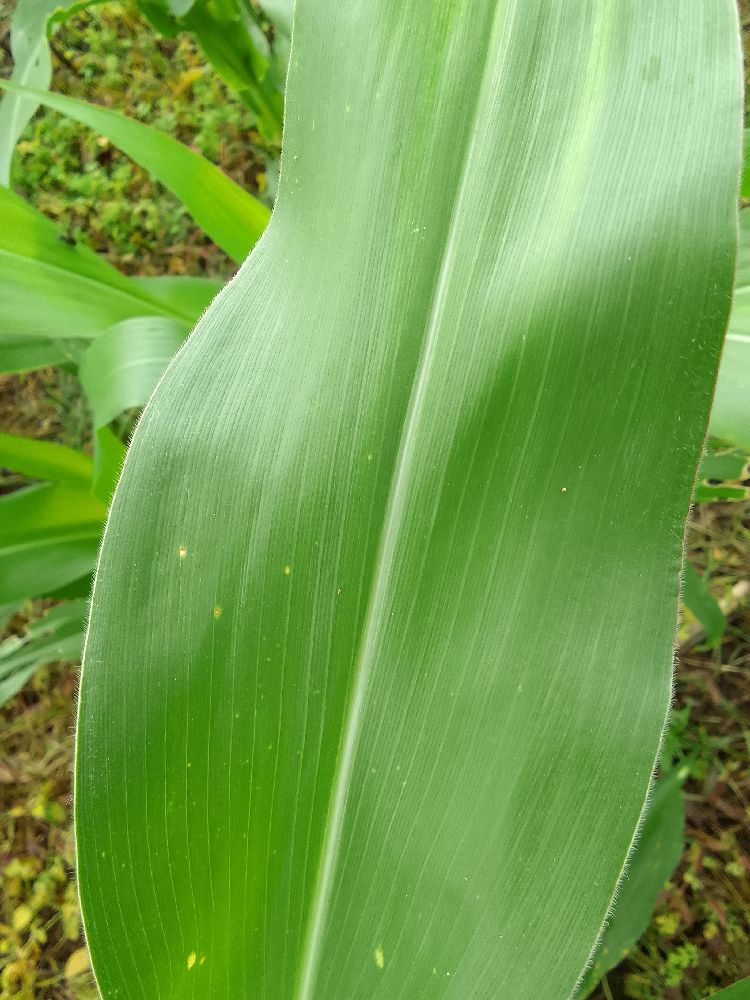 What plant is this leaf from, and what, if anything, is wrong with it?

maize, healthy
